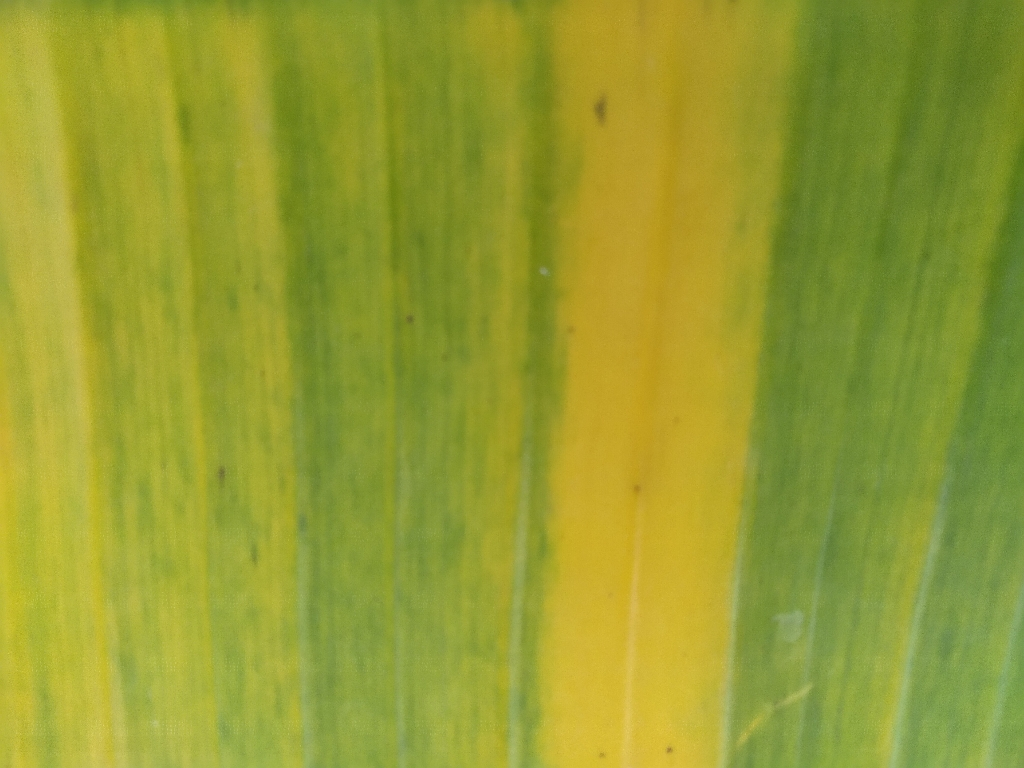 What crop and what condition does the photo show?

banana, fusarium wilt race 1
